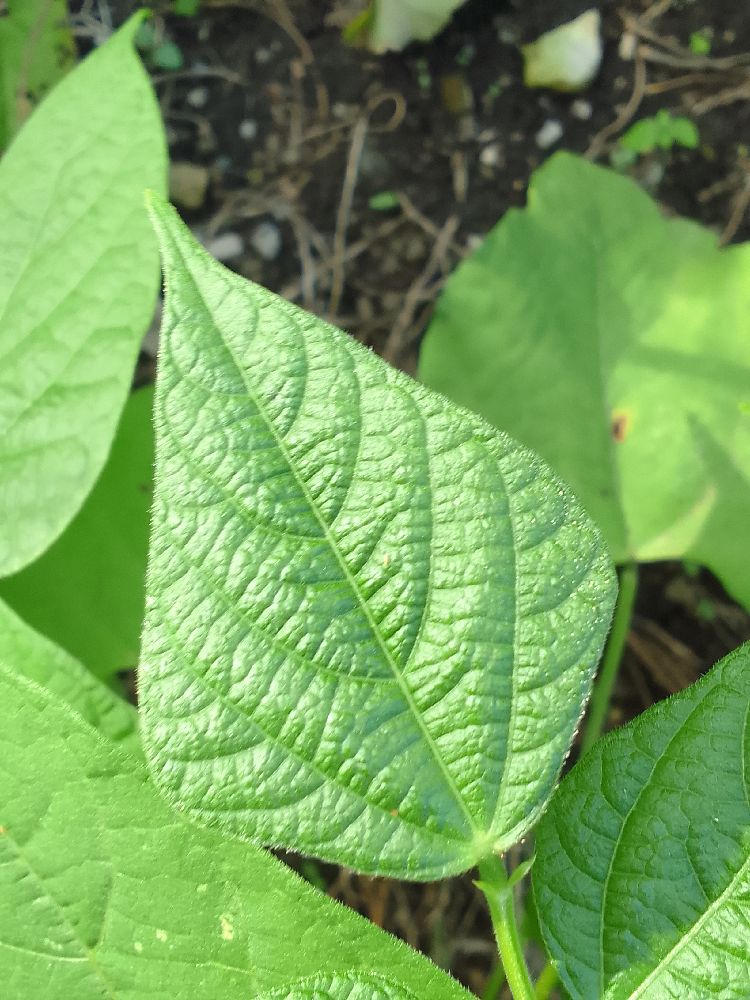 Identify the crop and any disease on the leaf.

common bean, healthy
